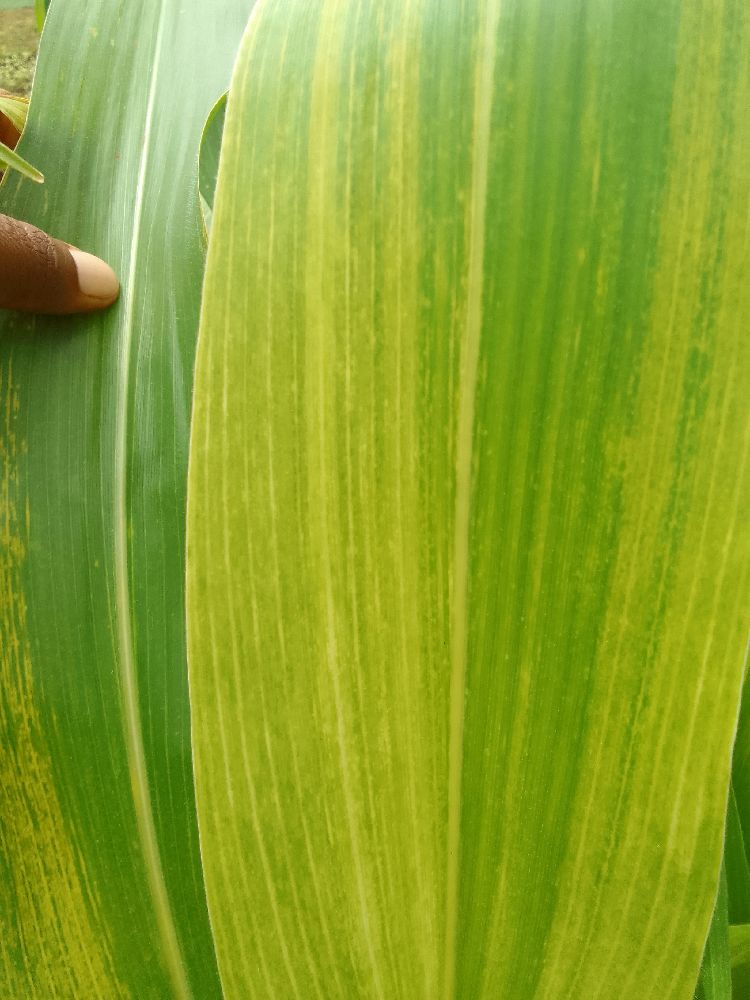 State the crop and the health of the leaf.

maize, maize lethal necrosis
